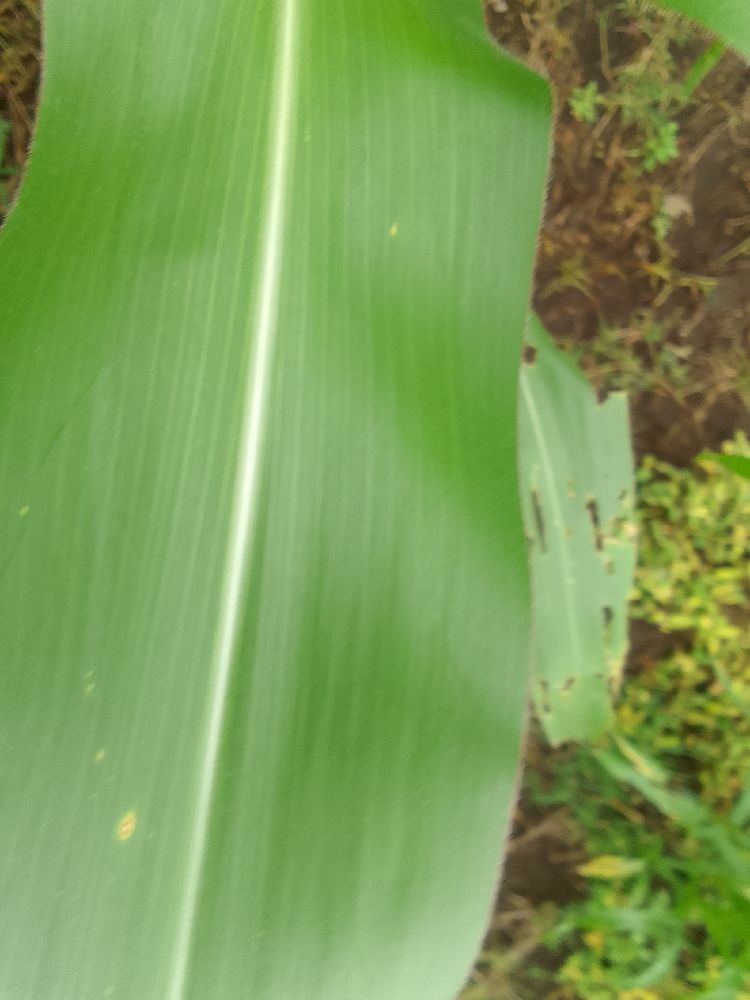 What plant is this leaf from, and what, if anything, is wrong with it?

maize, healthy
